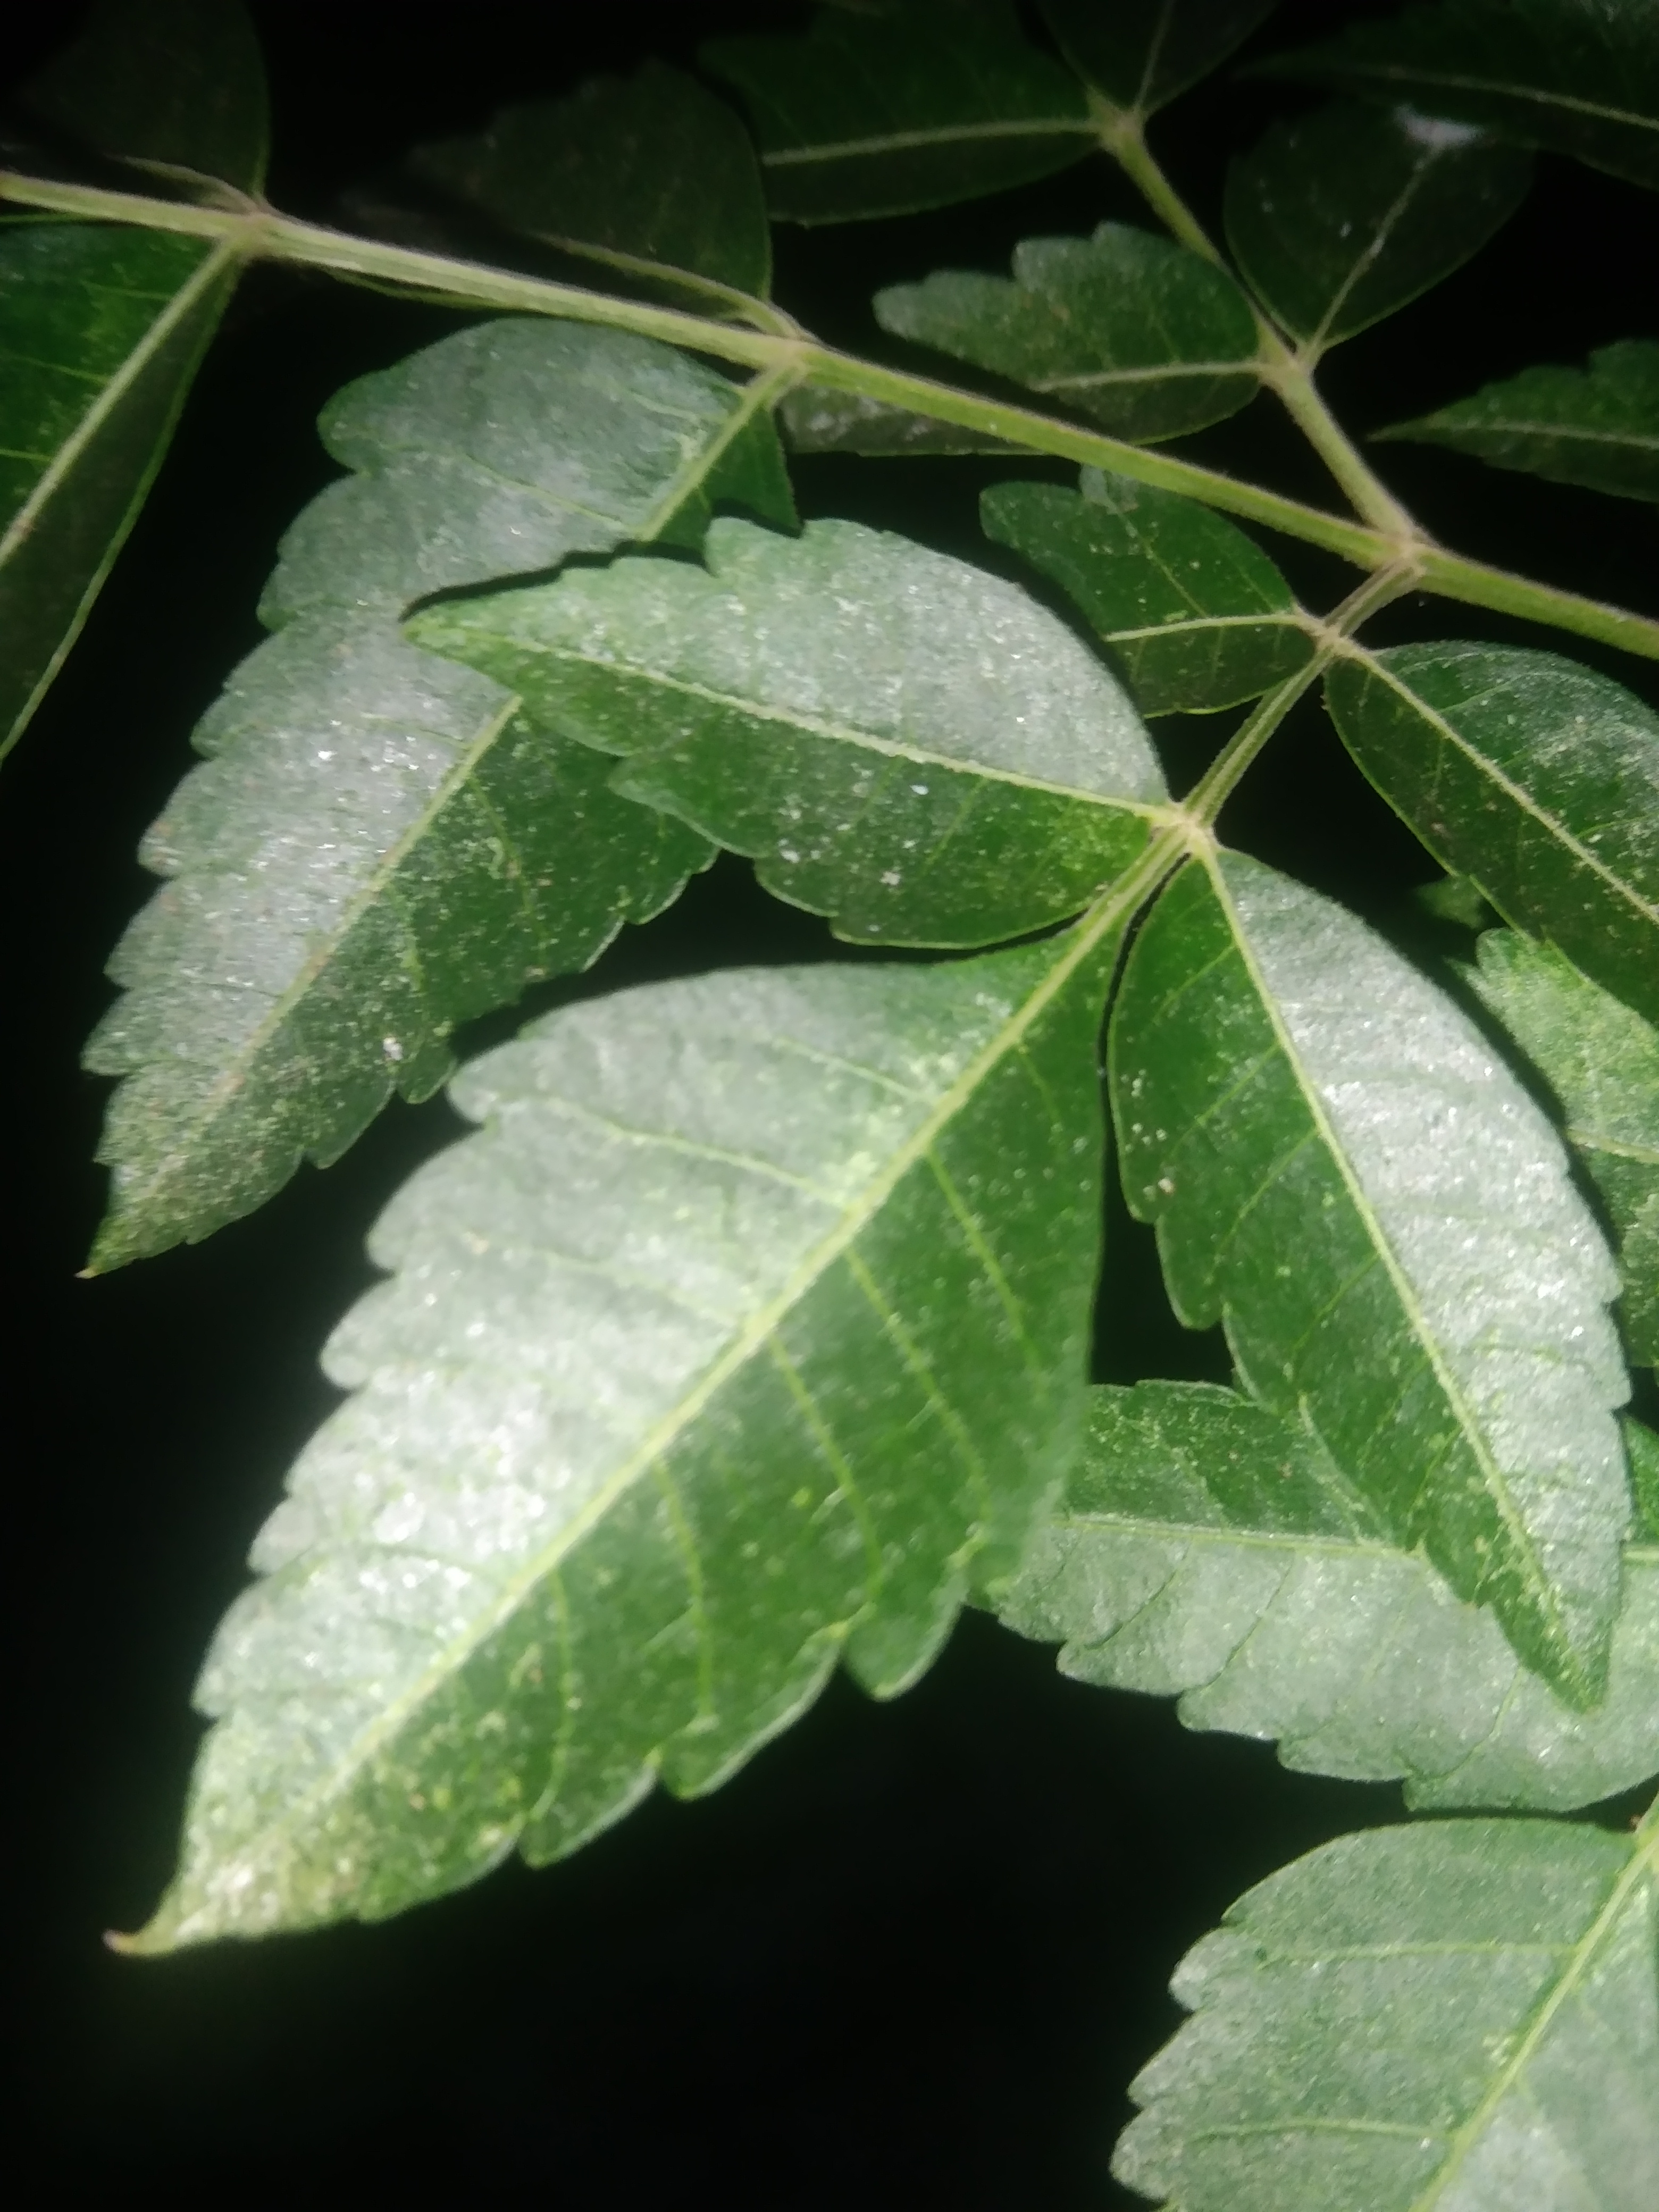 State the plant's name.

neem
